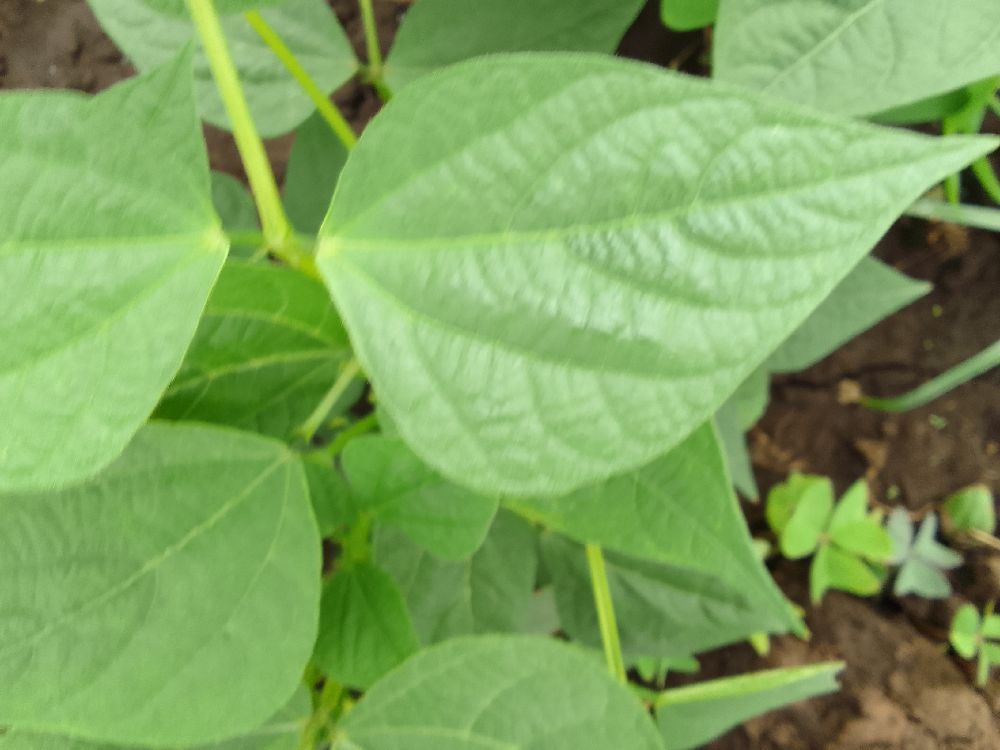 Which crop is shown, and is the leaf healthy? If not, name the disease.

common bean, healthy
